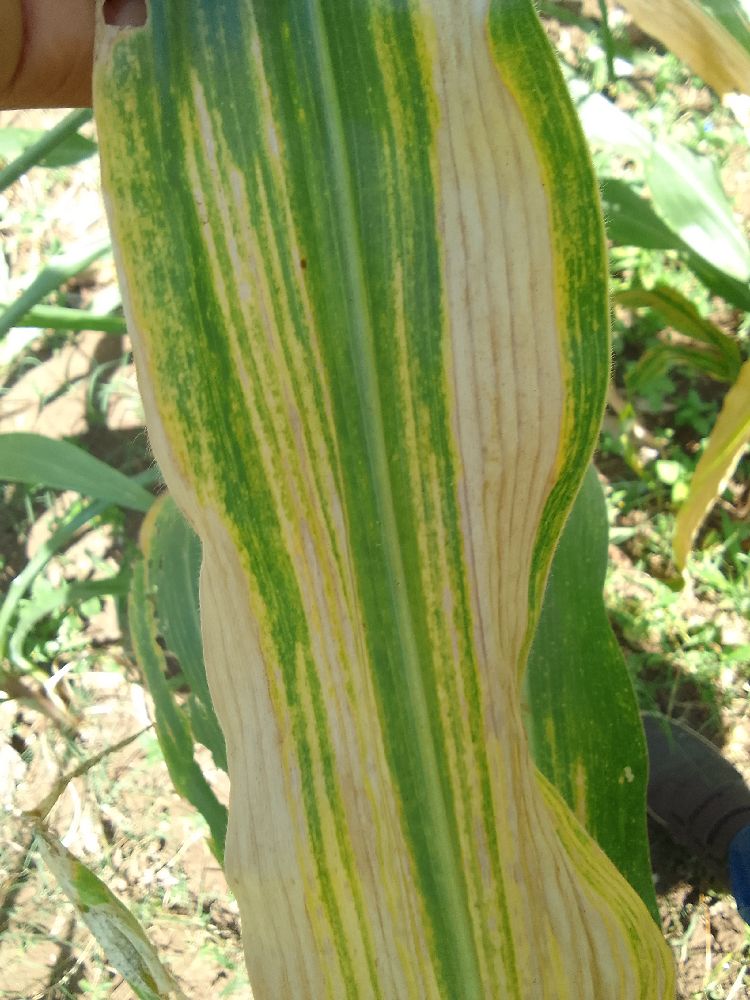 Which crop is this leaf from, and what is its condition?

maize, maize lethal necrosis
